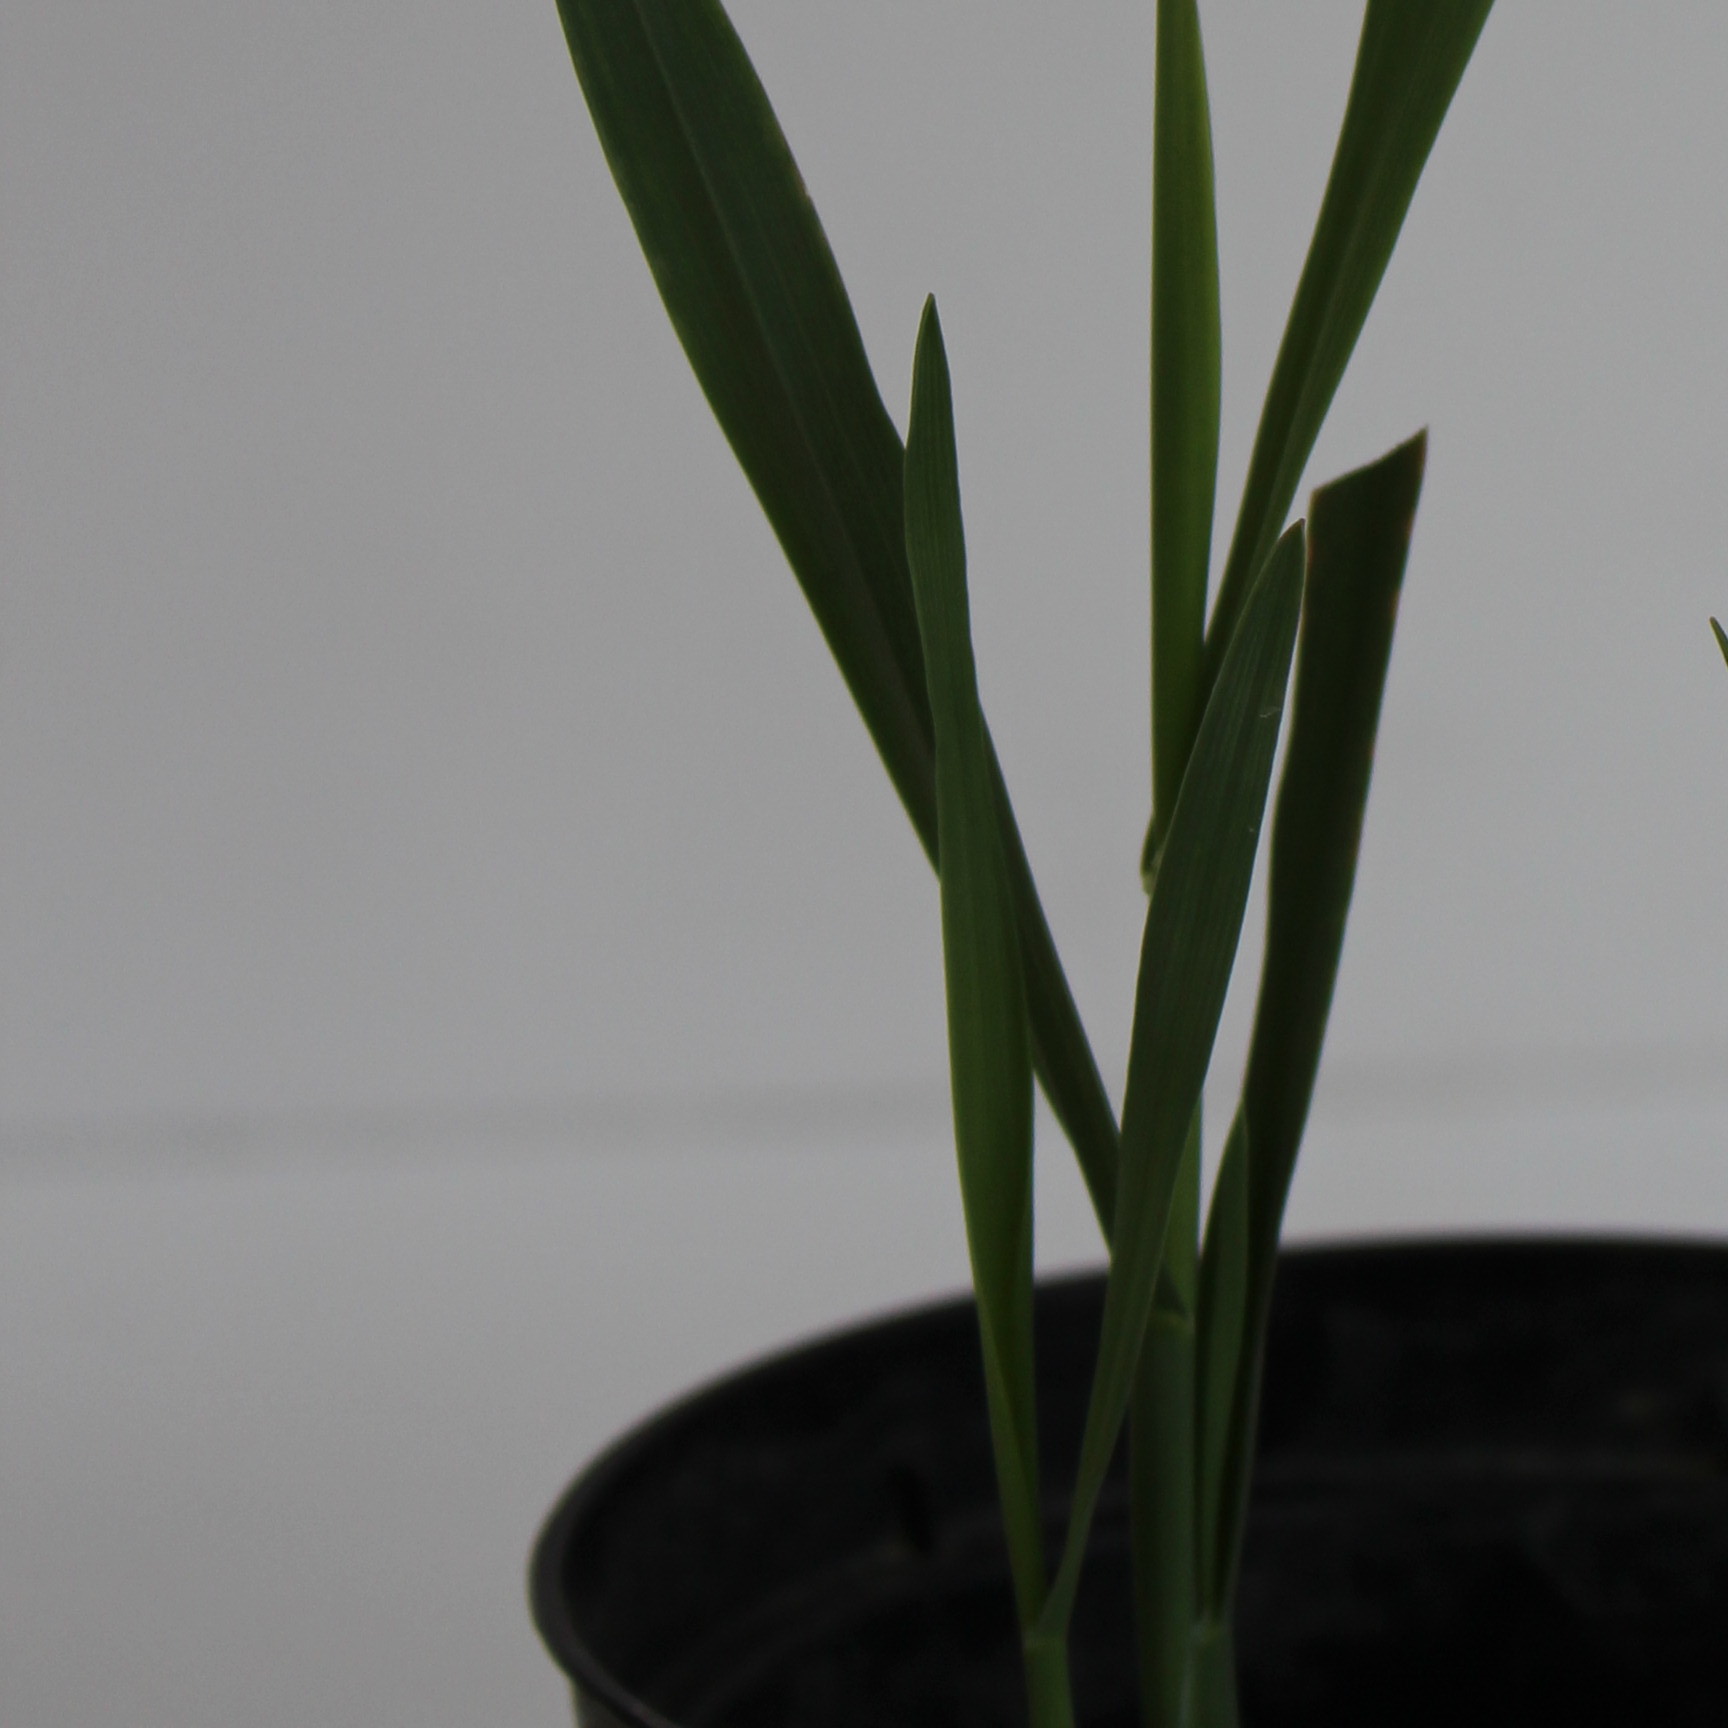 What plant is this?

Avena sterilis
